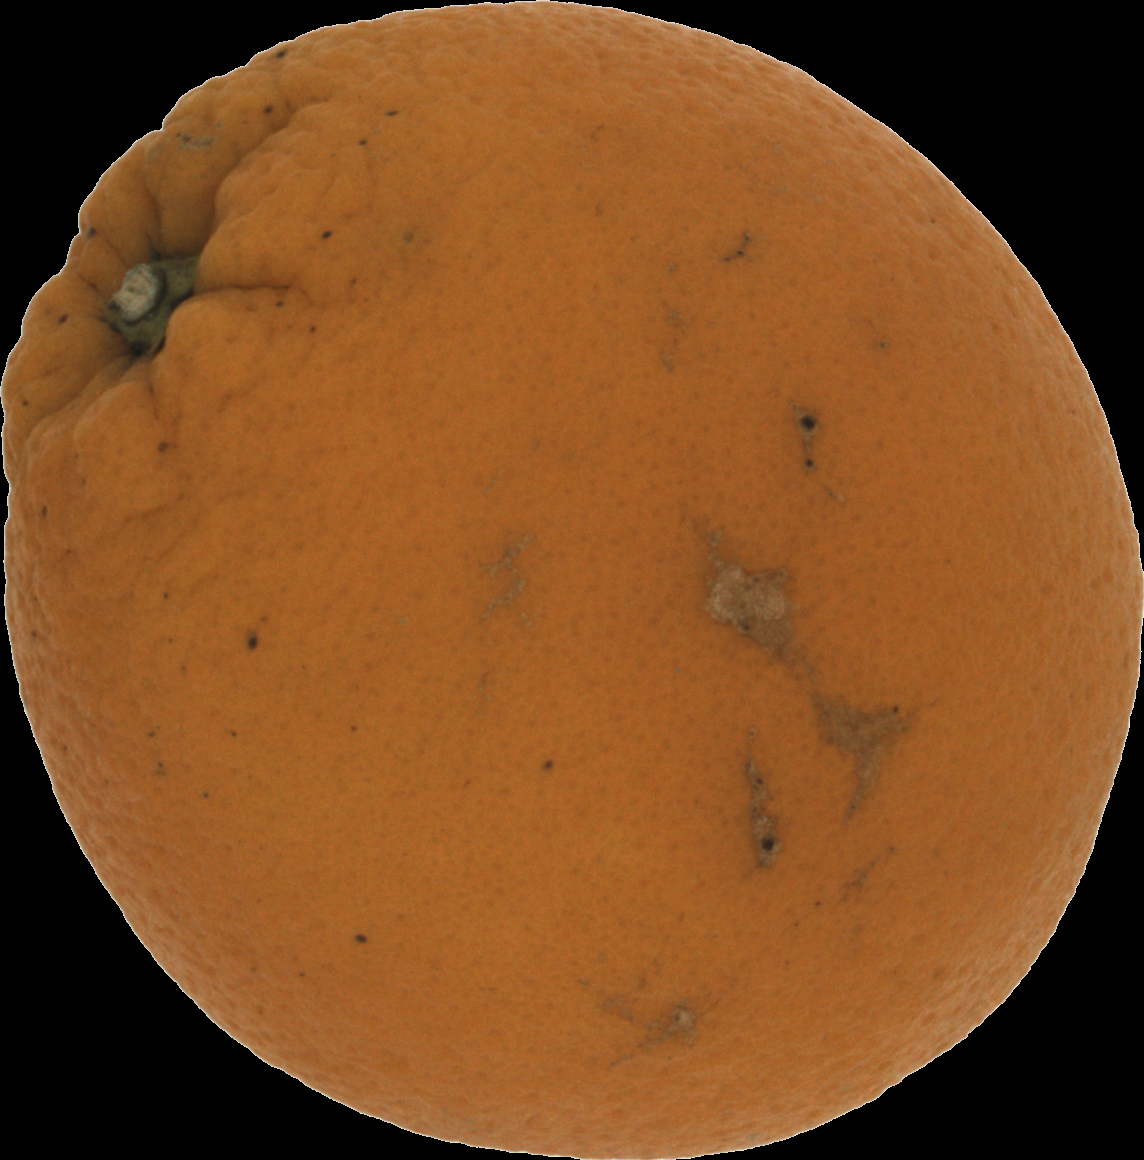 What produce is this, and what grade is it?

orange, bad
